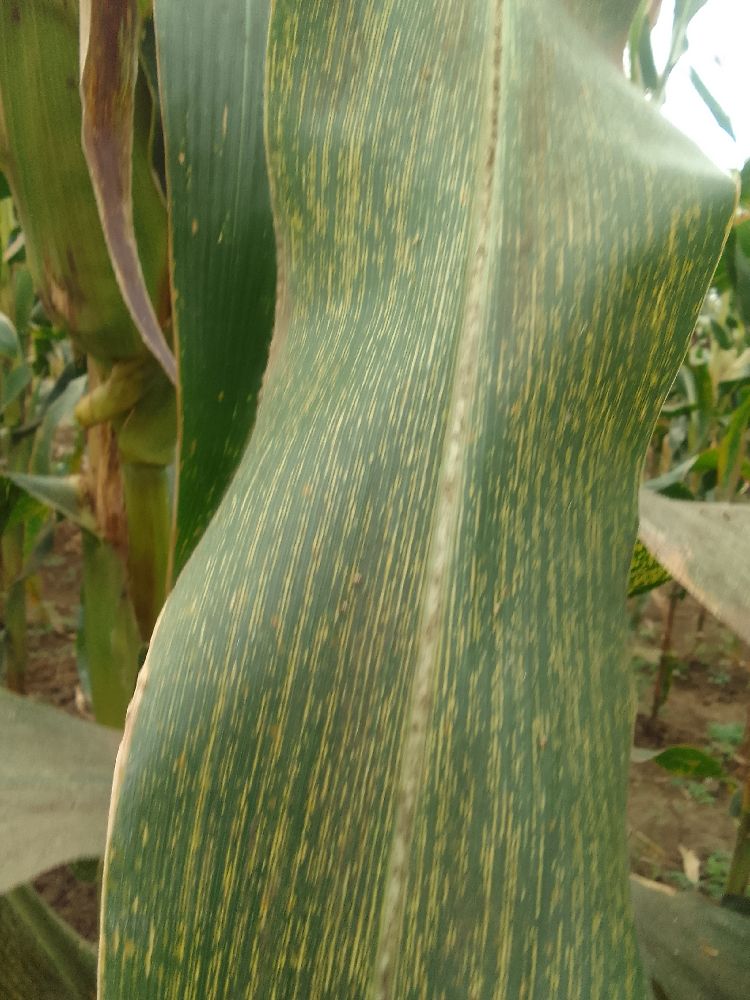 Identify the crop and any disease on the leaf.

maize, maize streak virus
